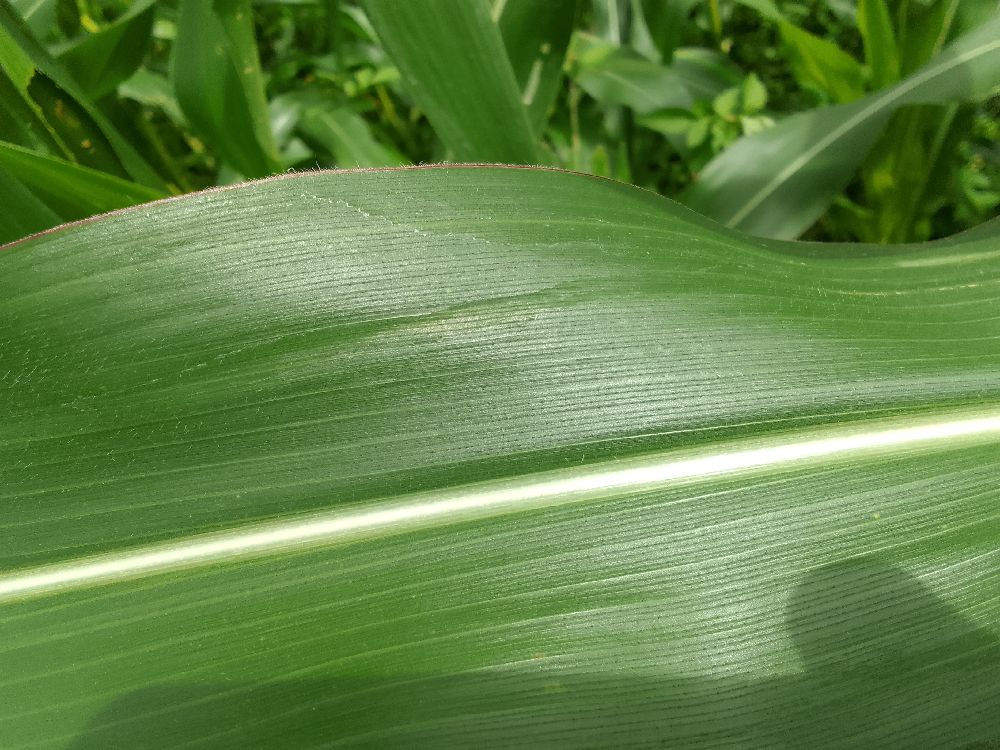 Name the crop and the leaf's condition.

maize, healthy
